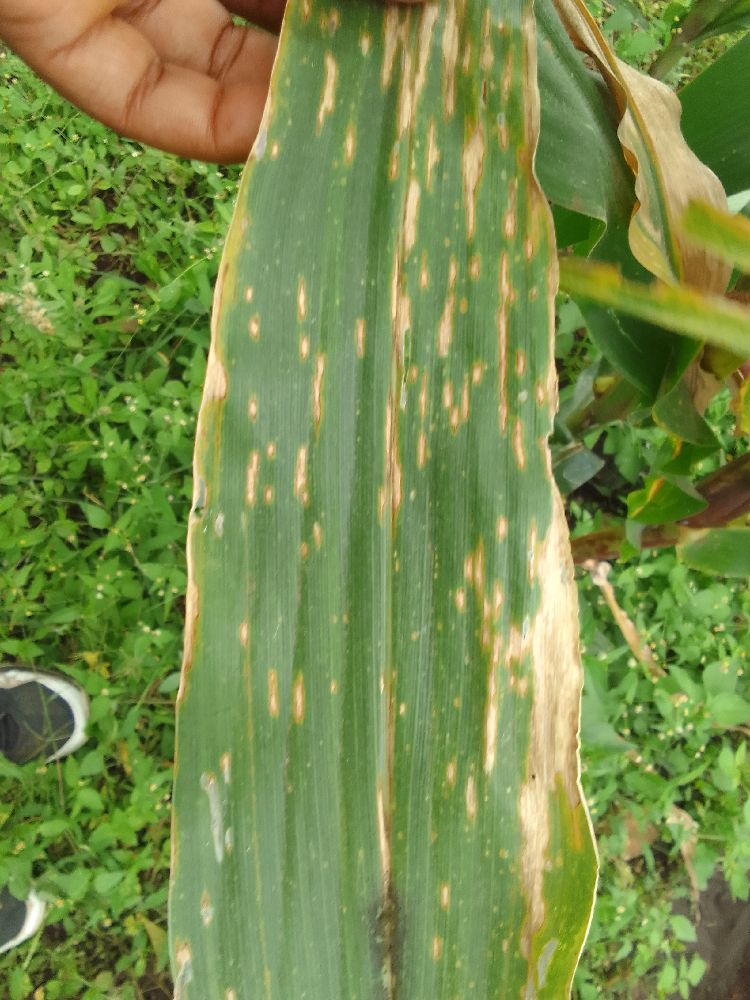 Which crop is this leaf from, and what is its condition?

maize, maize lethal necrosis
